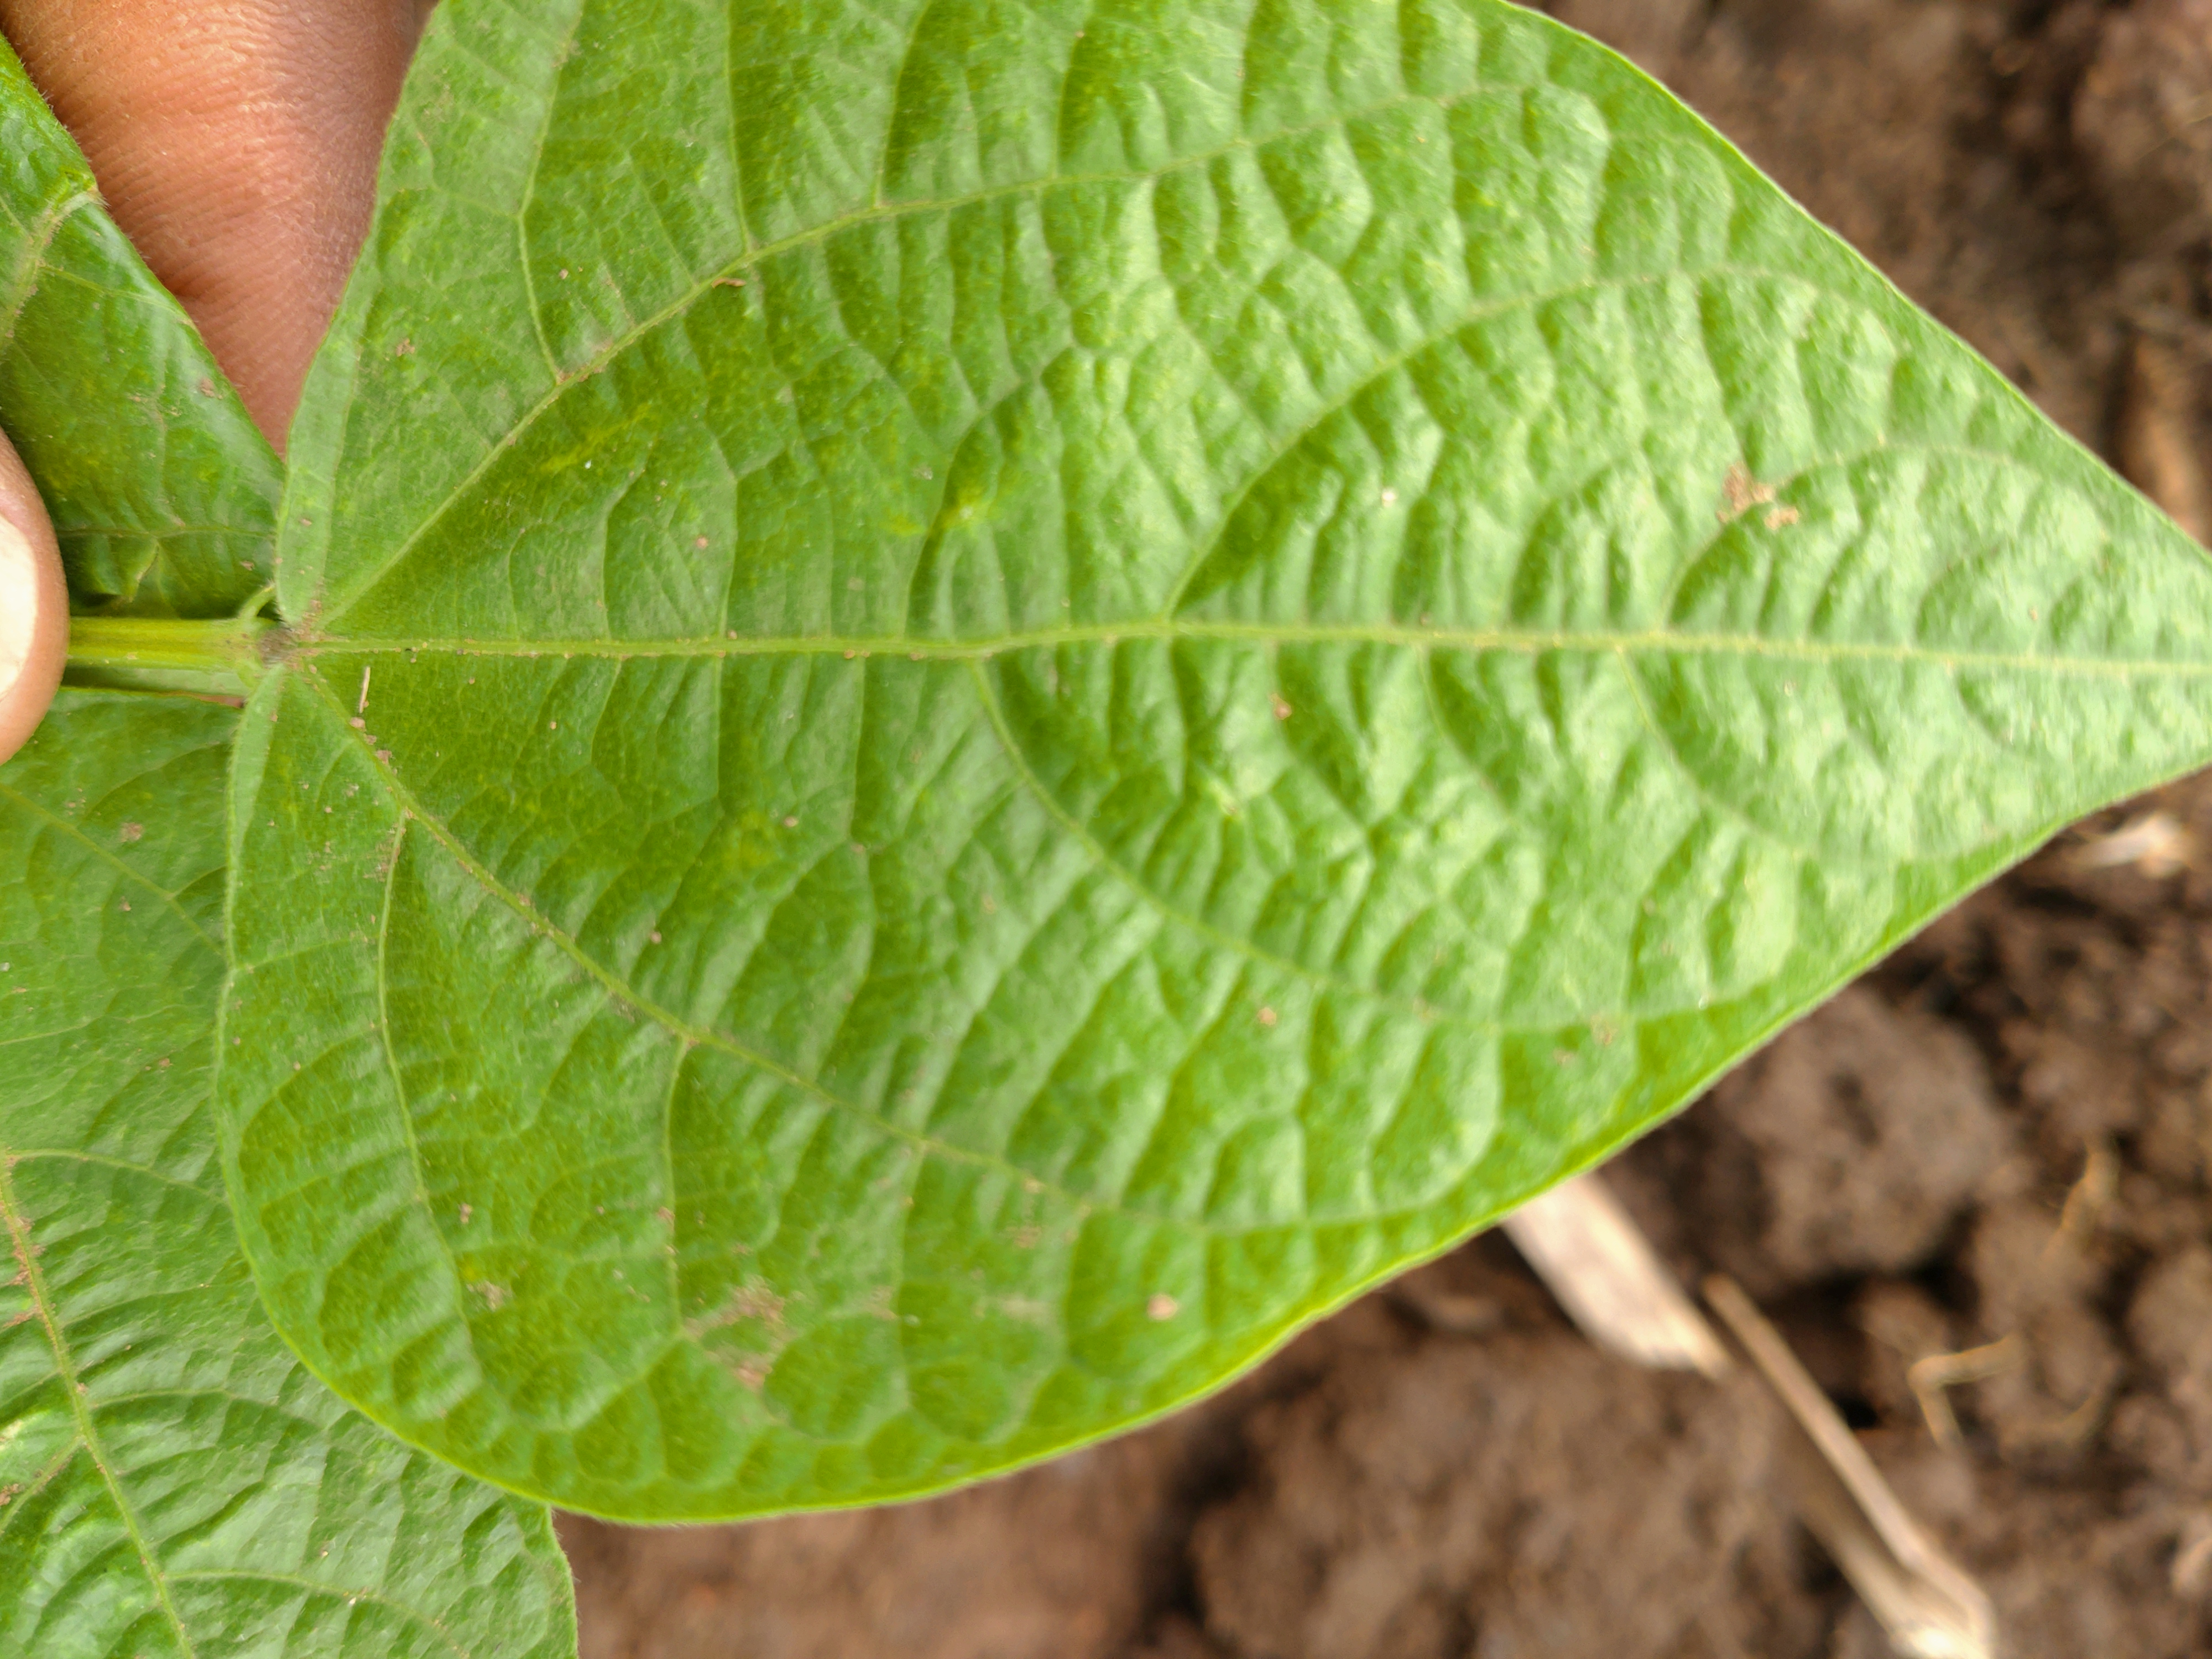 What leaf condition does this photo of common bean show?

healthy
